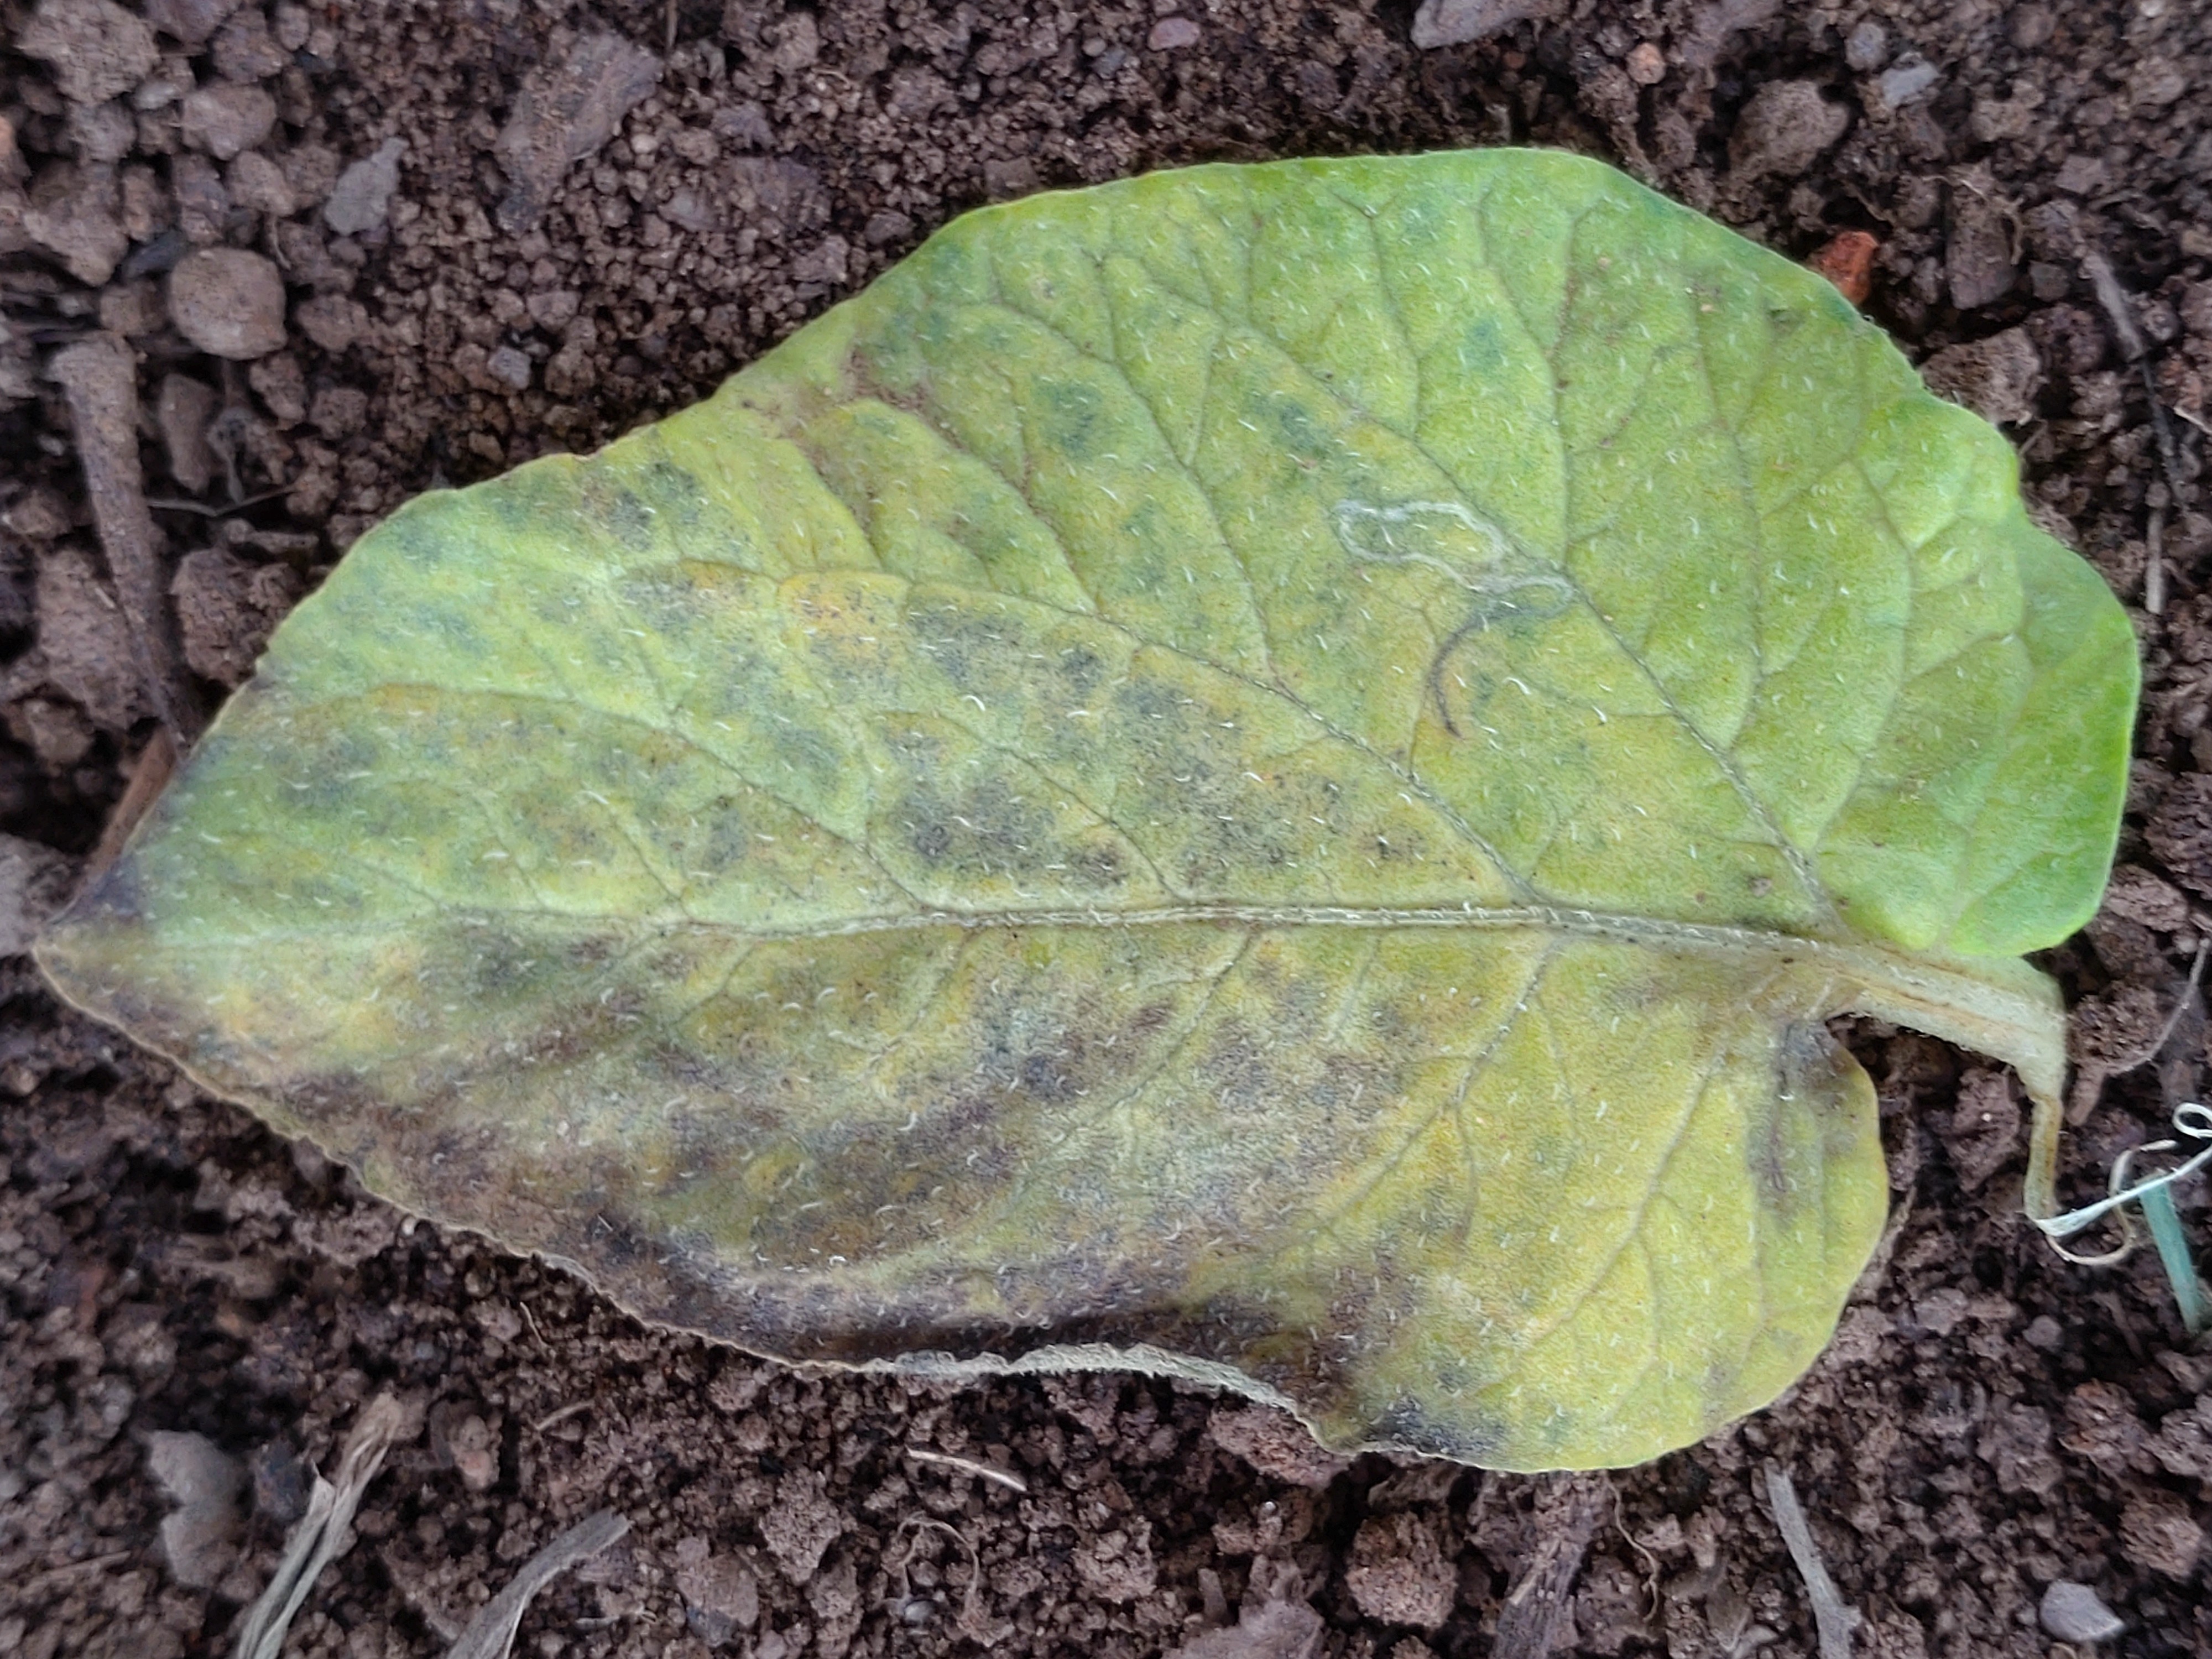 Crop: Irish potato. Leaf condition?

late blight
